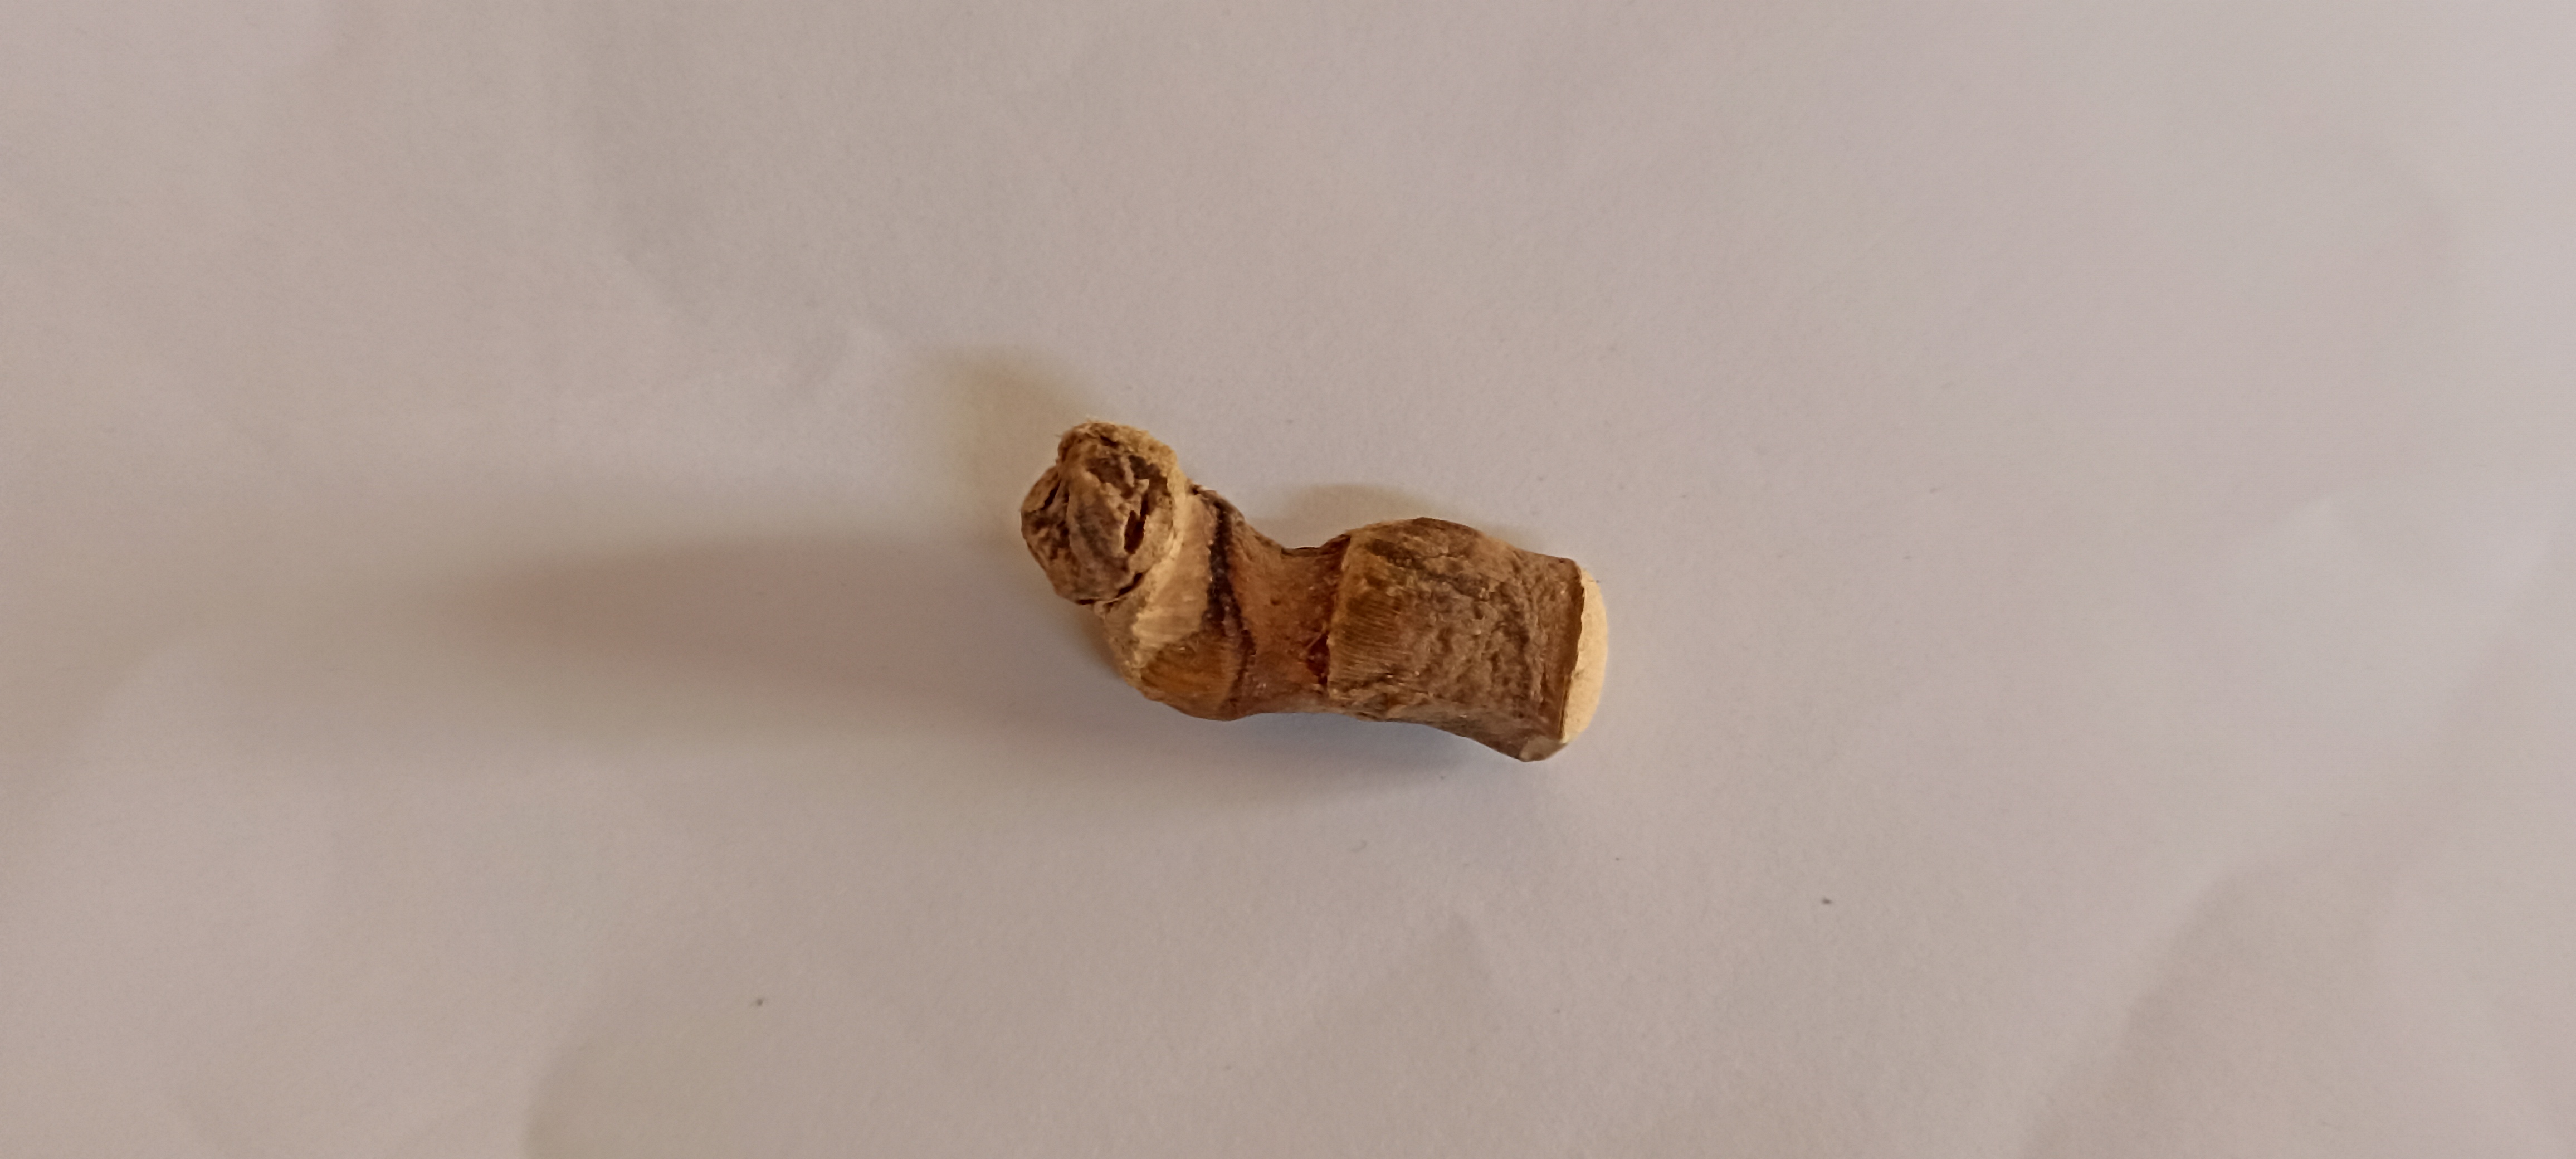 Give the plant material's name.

vekhand
